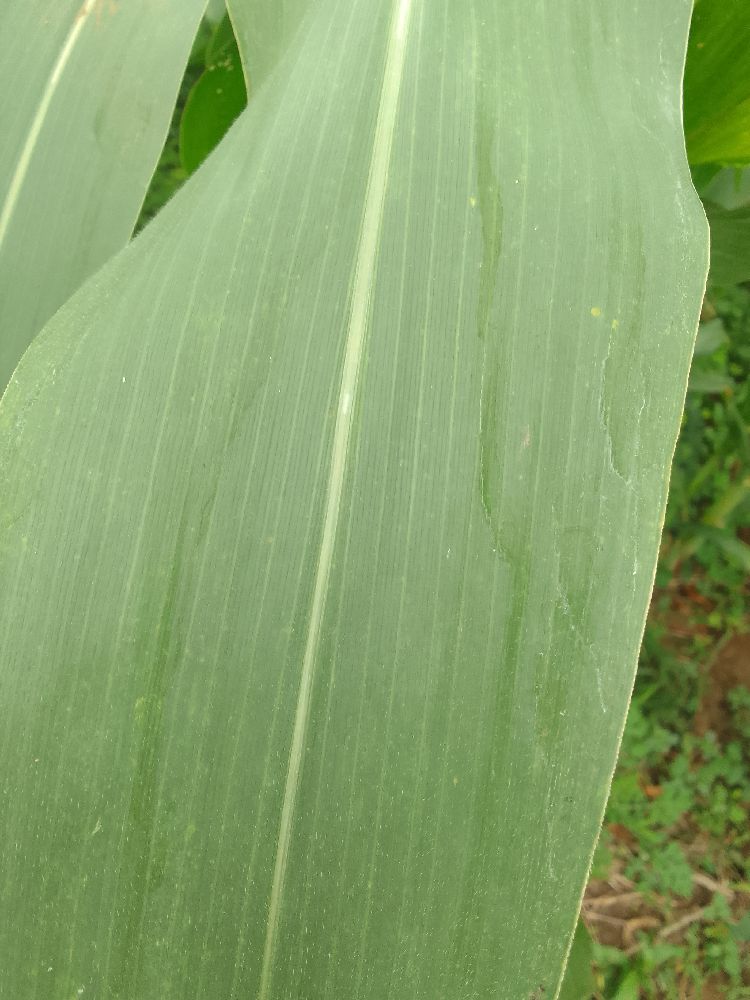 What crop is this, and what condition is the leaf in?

maize, healthy
